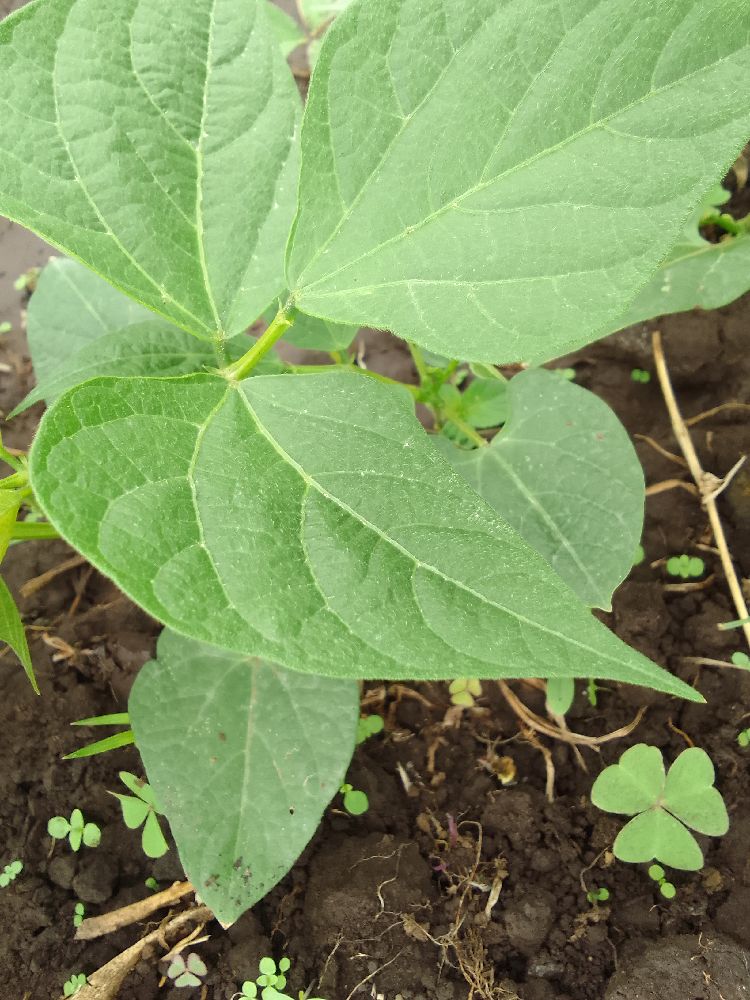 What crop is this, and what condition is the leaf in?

common bean, healthy
